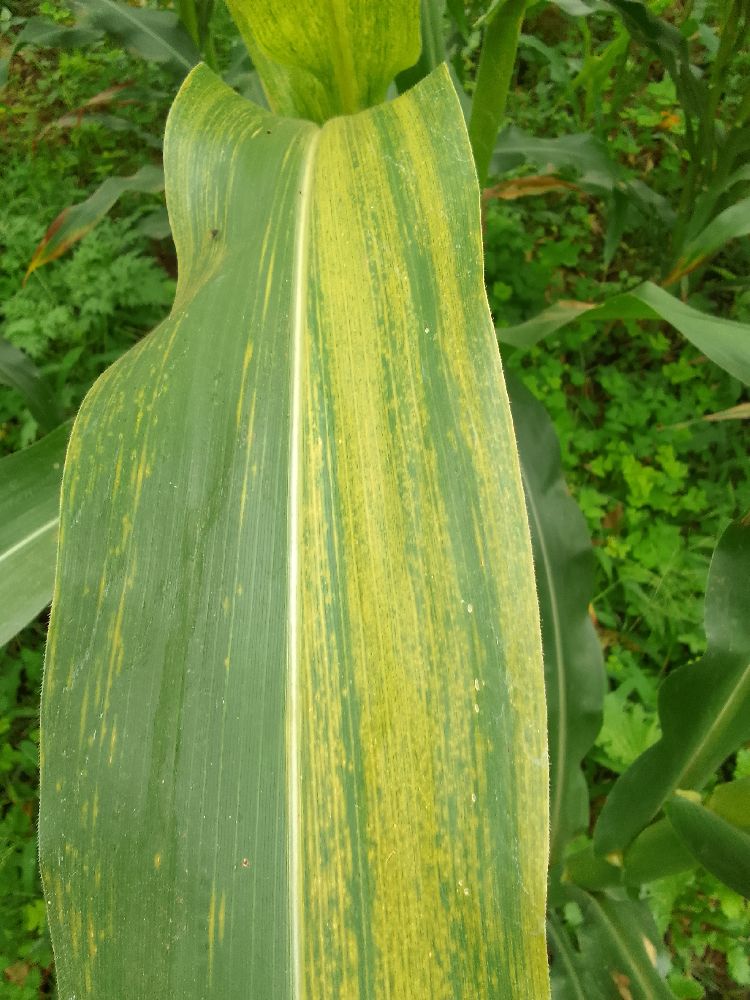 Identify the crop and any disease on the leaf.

maize, maize lethal necrosis
